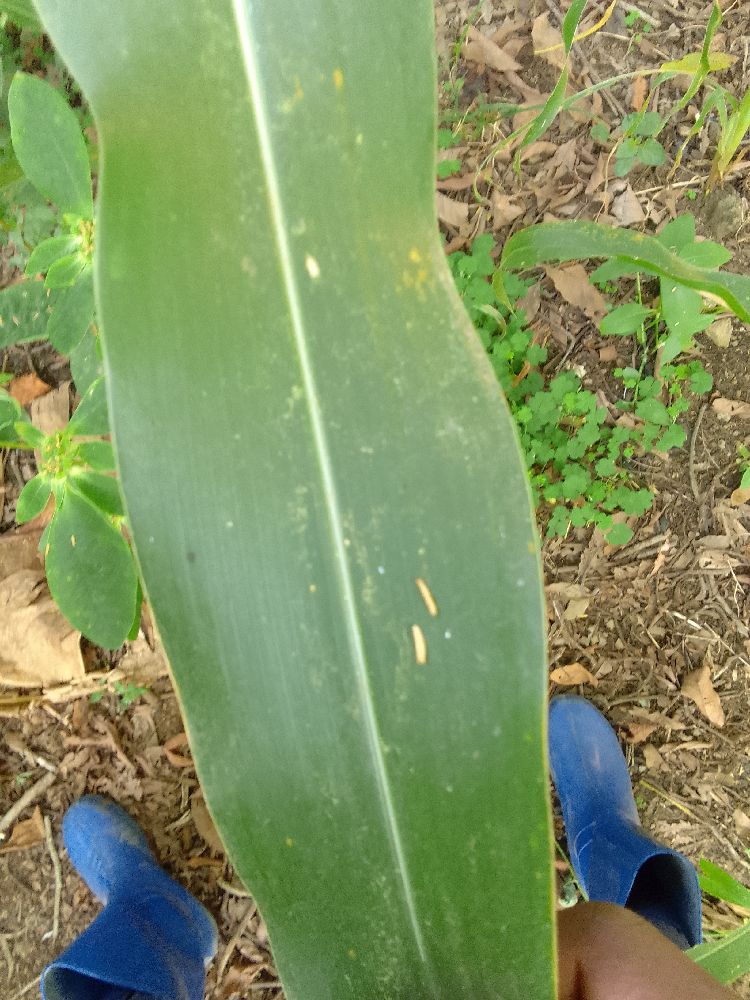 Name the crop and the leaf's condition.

maize, healthy
